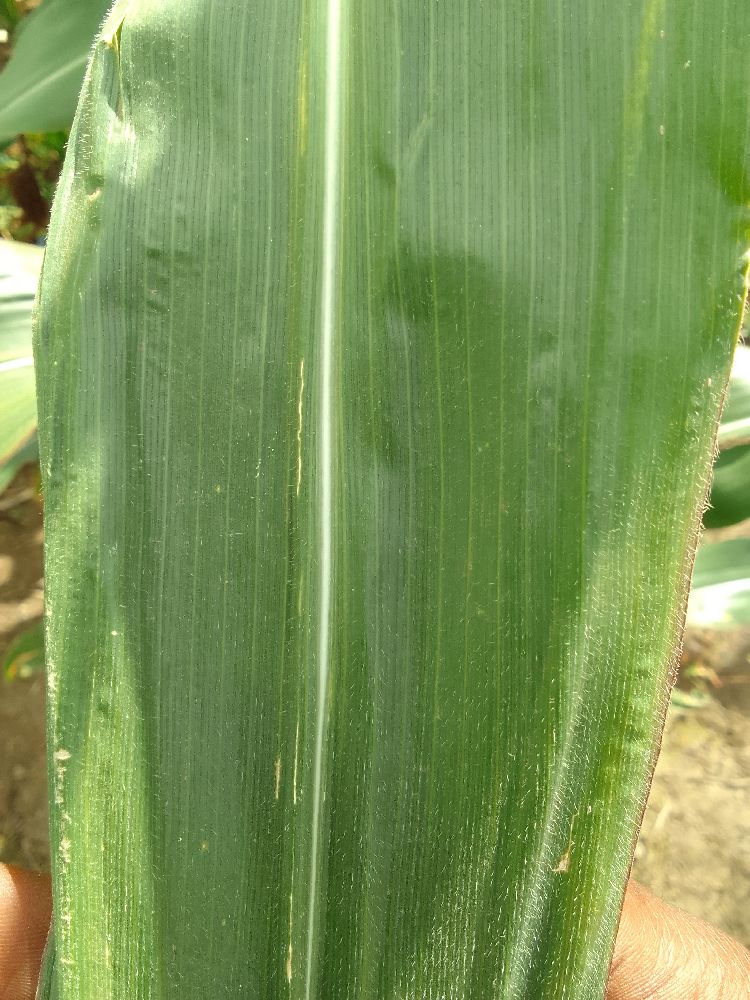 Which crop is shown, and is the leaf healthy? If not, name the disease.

maize, healthy
